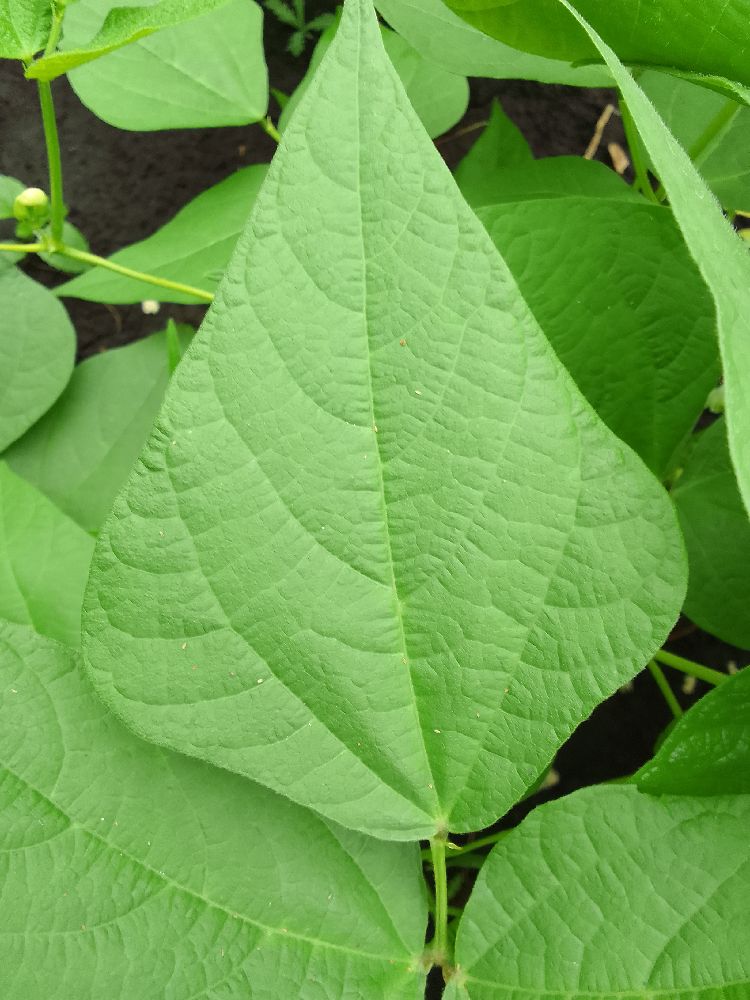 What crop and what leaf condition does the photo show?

common bean, healthy
